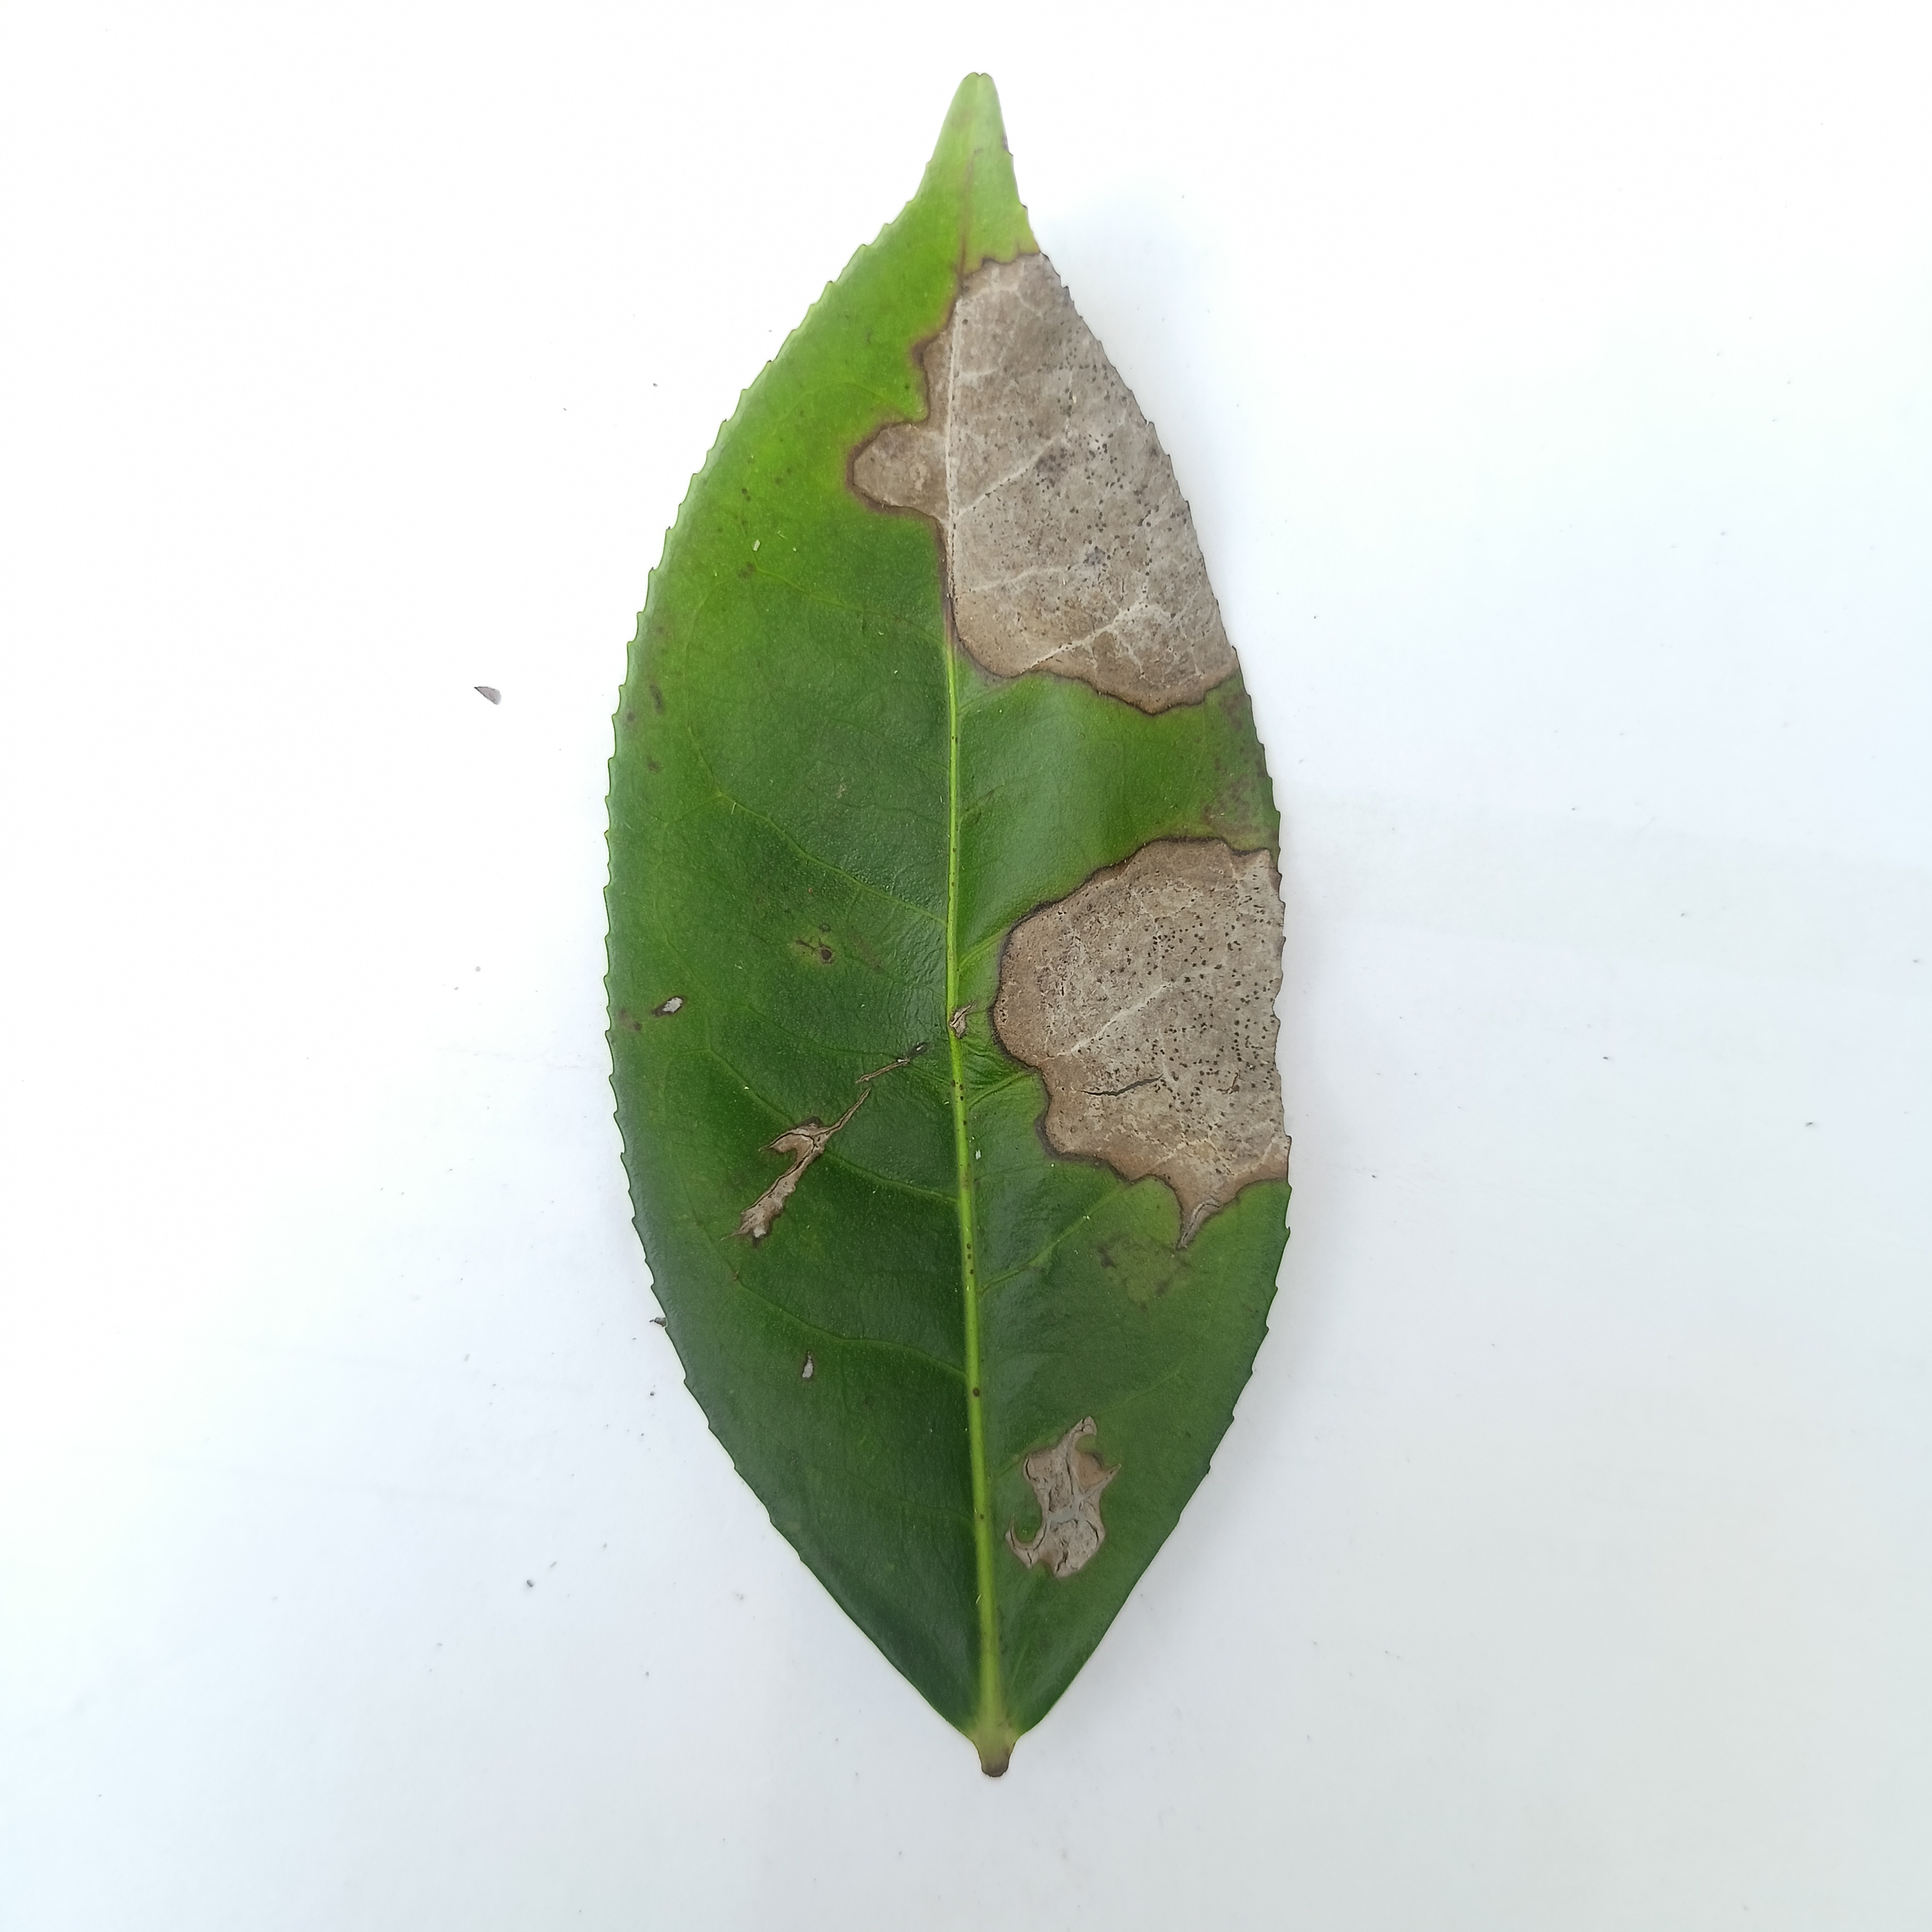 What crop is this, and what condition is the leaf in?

tea, brown blight
